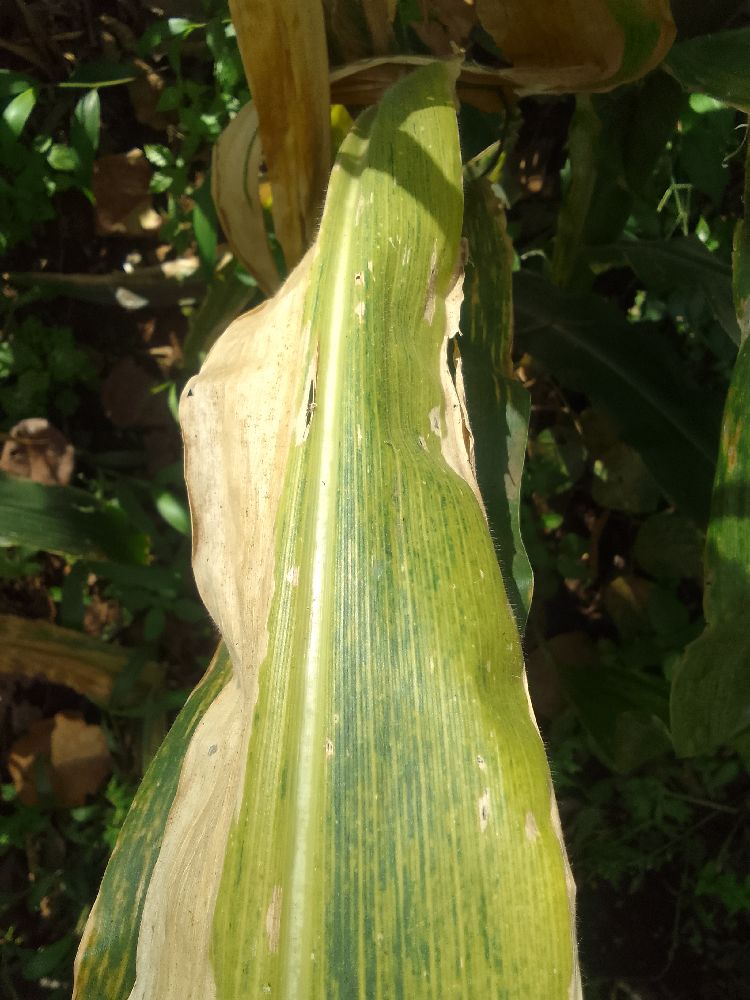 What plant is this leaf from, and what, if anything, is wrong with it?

maize, maize lethal necrosis
